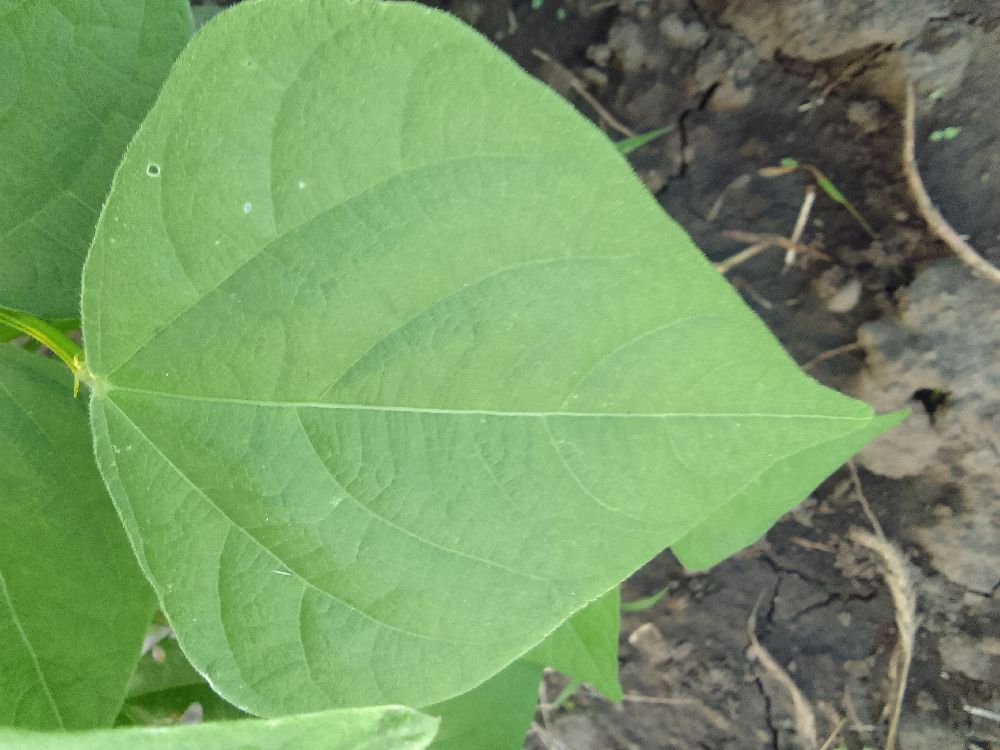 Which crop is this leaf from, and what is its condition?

common bean, healthy
